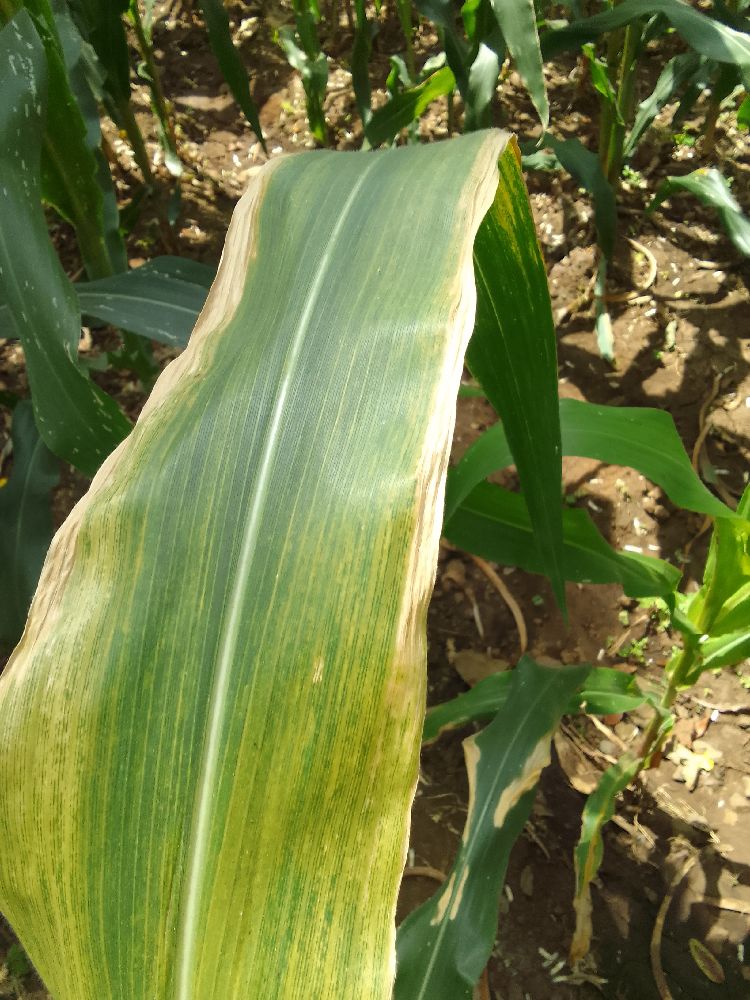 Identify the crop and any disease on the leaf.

maize, maize lethal necrosis
